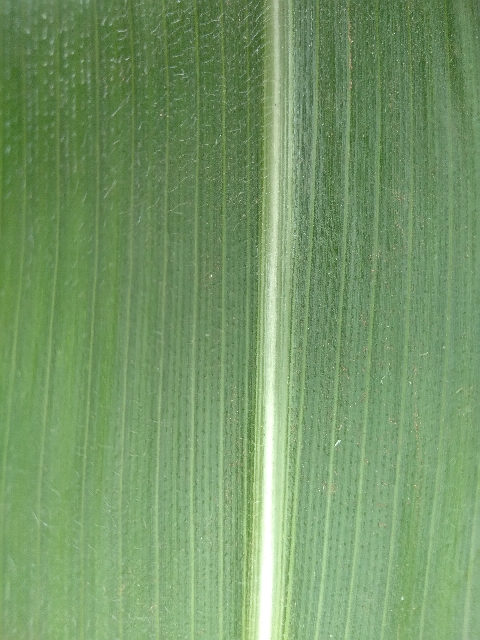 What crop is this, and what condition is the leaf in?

maize, healthy
